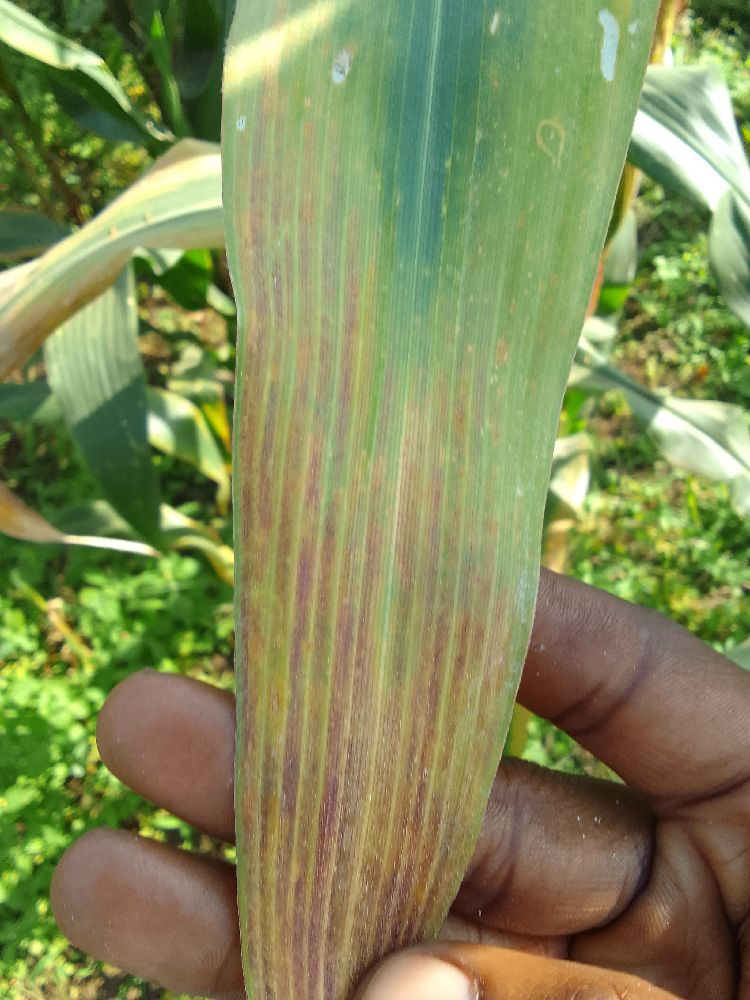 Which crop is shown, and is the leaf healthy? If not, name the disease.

maize, maize lethal necrosis
